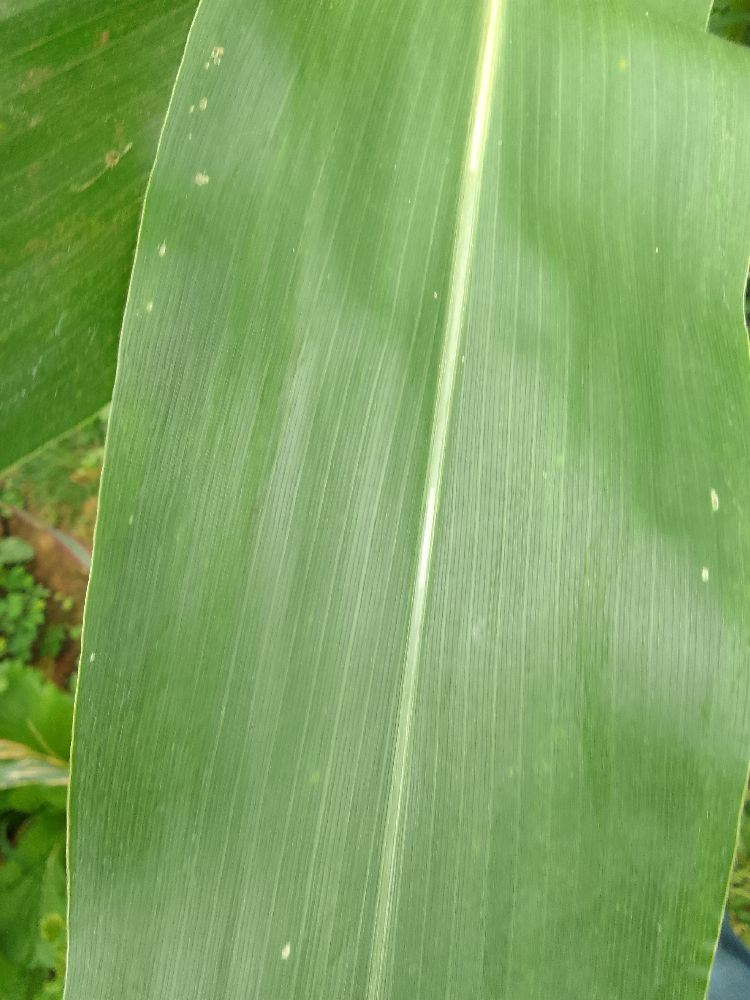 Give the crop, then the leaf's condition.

maize, healthy
